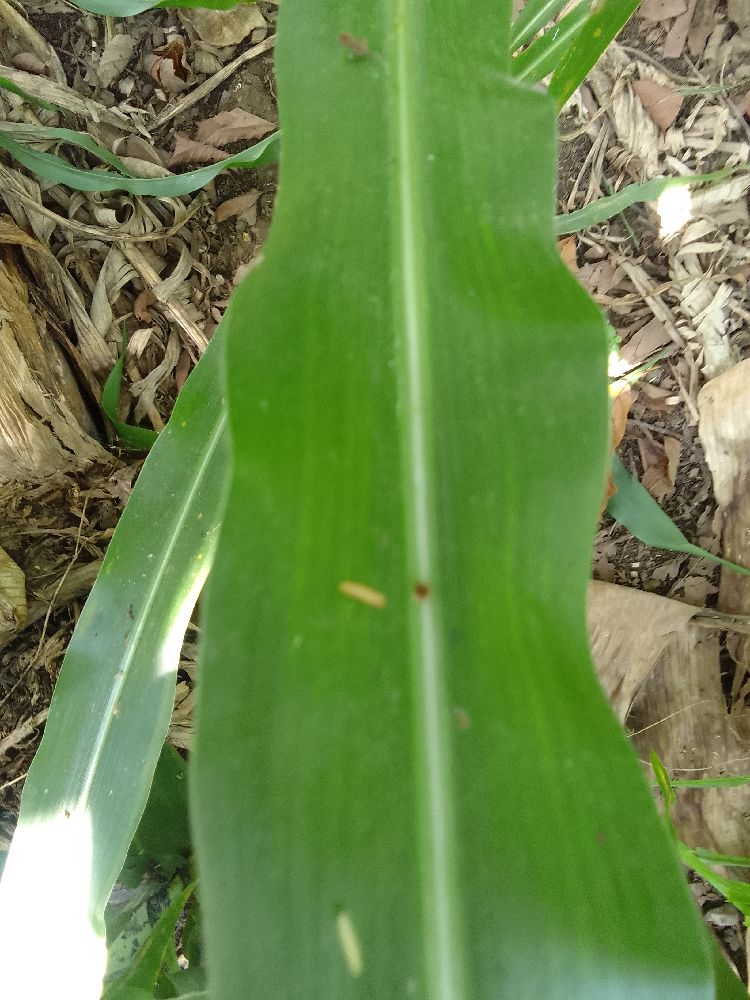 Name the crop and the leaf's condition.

maize, healthy
